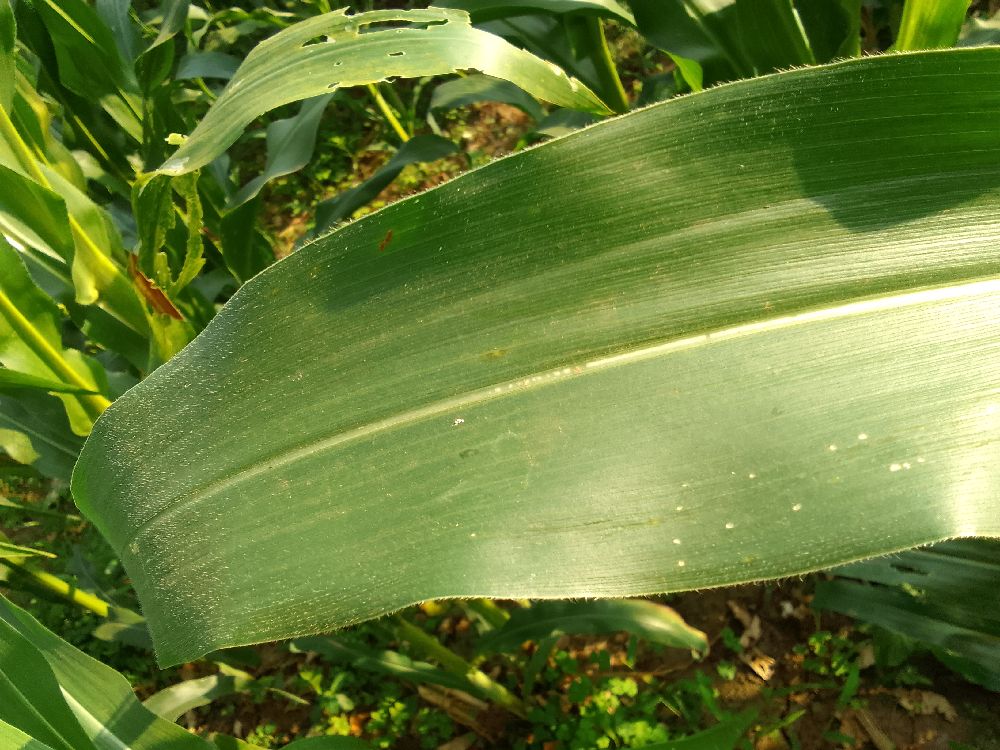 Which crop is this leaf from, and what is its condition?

maize, healthy
